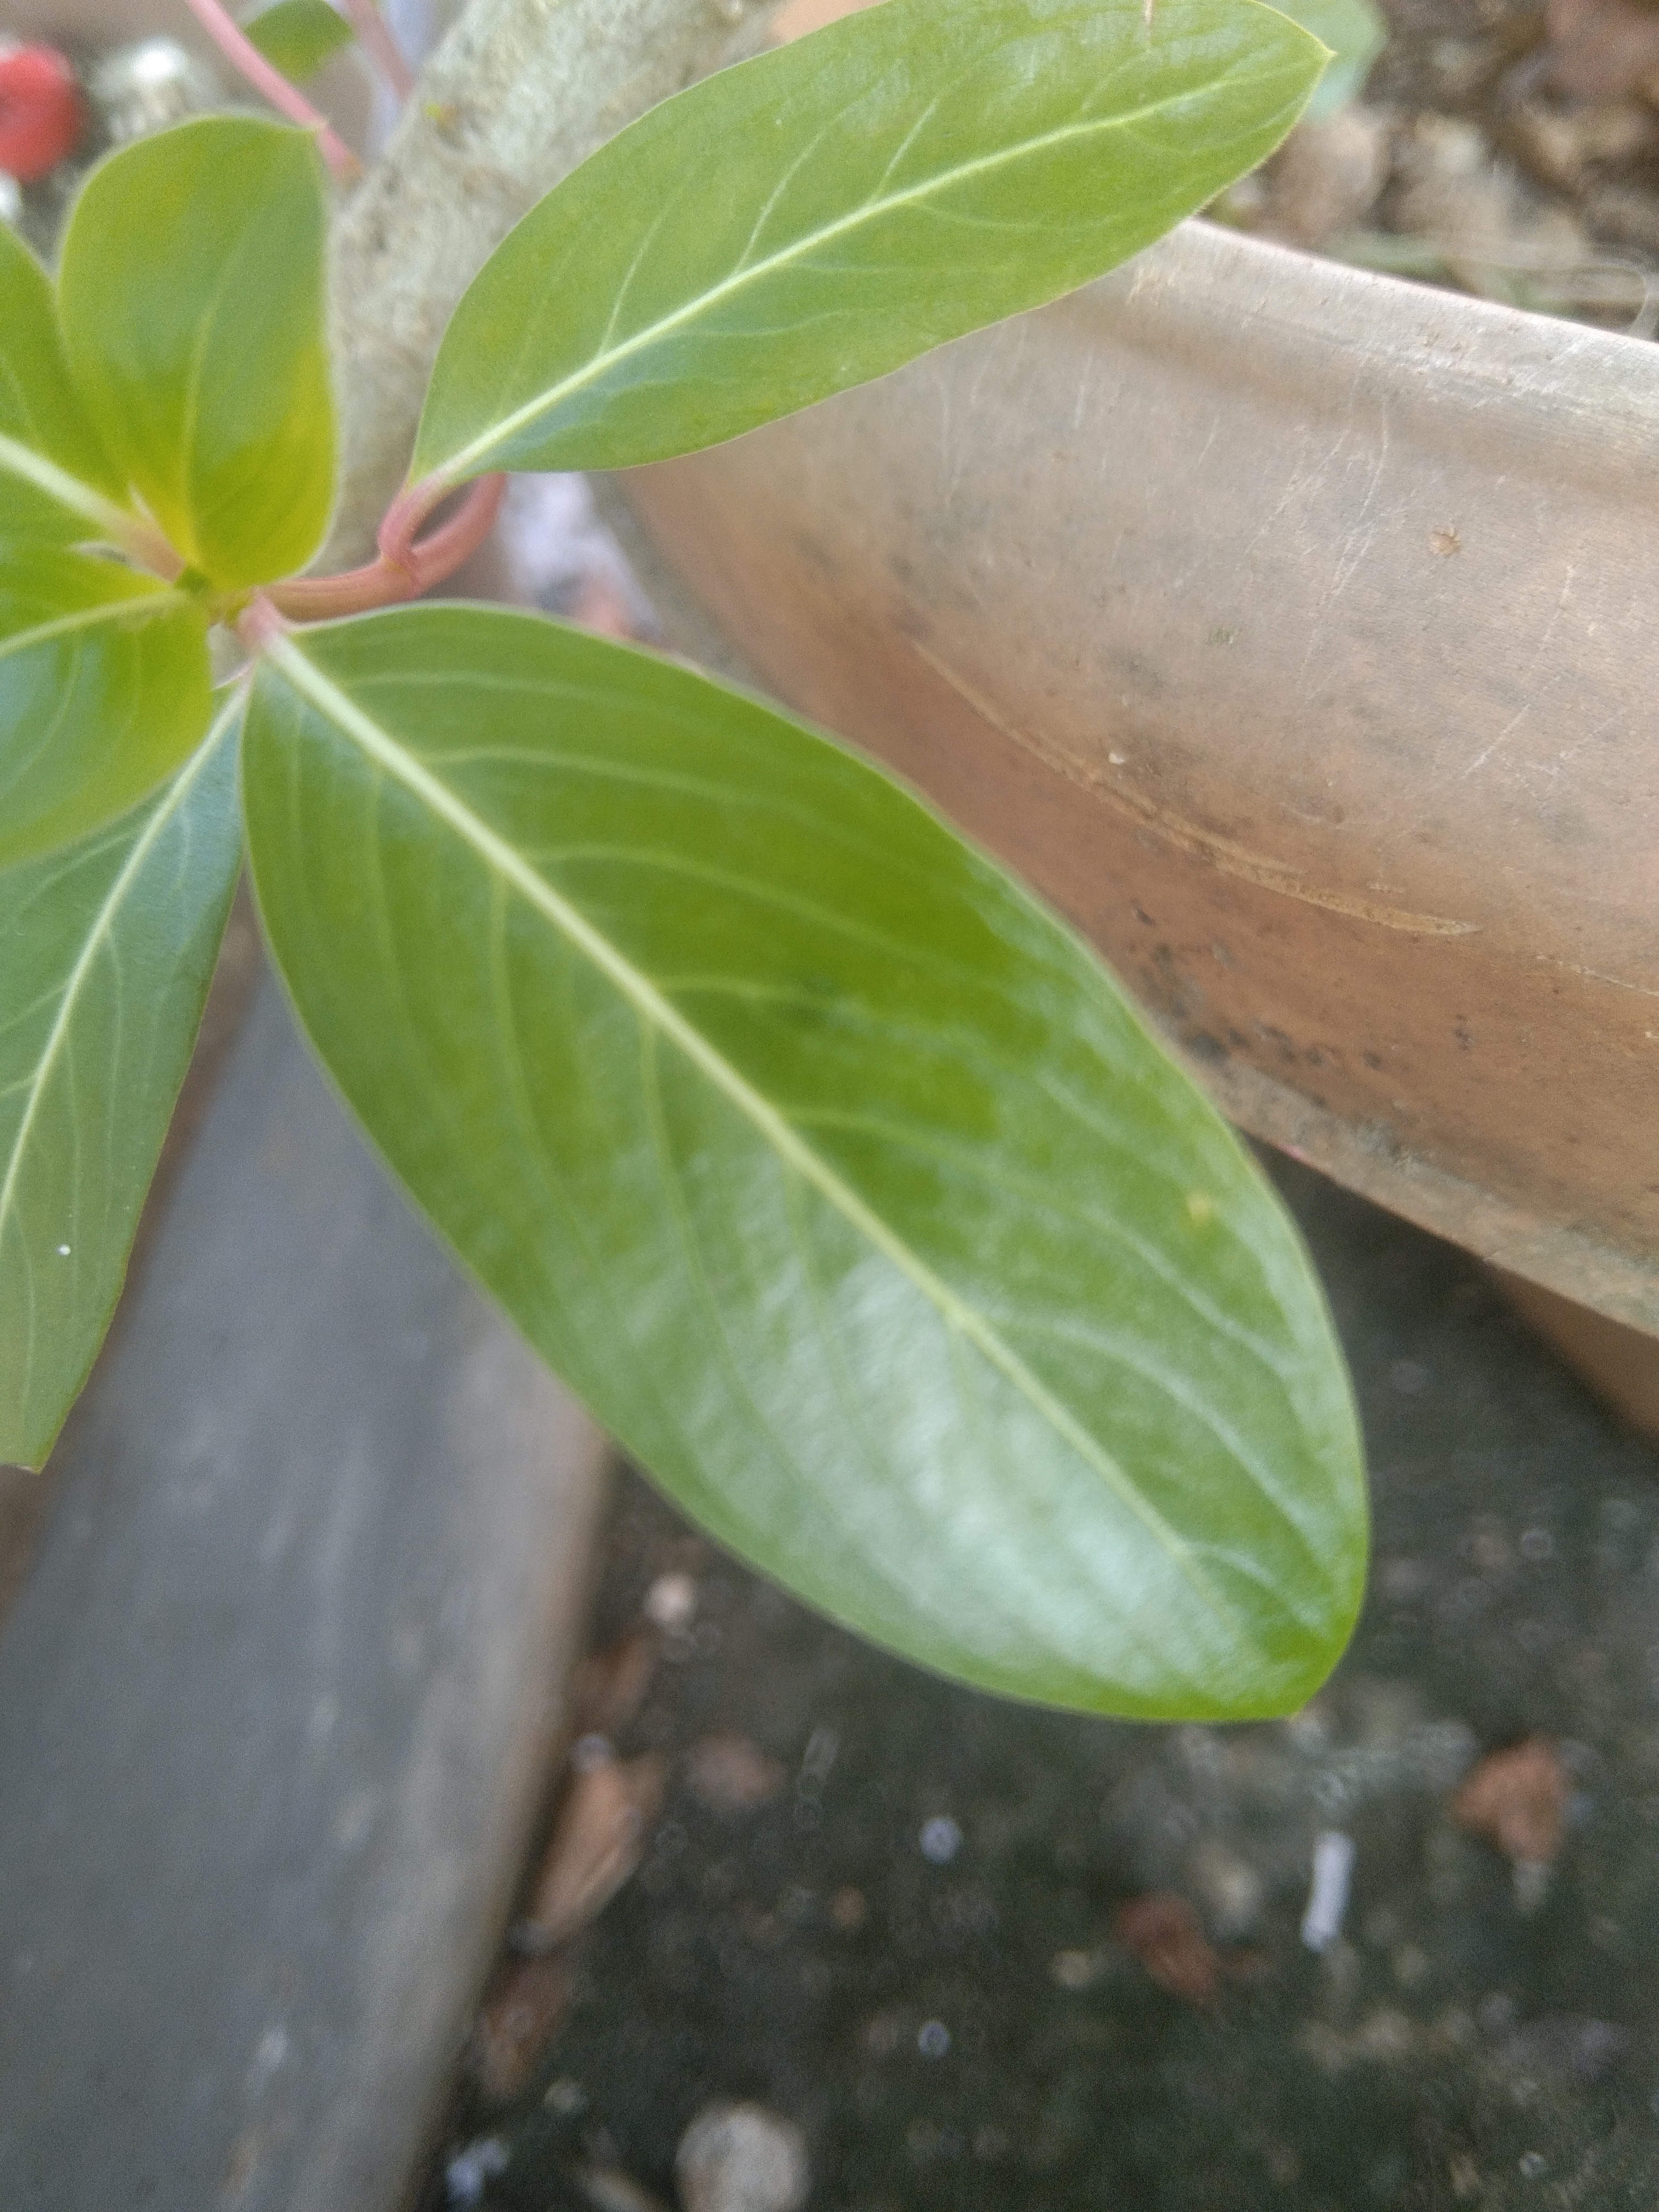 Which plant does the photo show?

rose periwinkle
